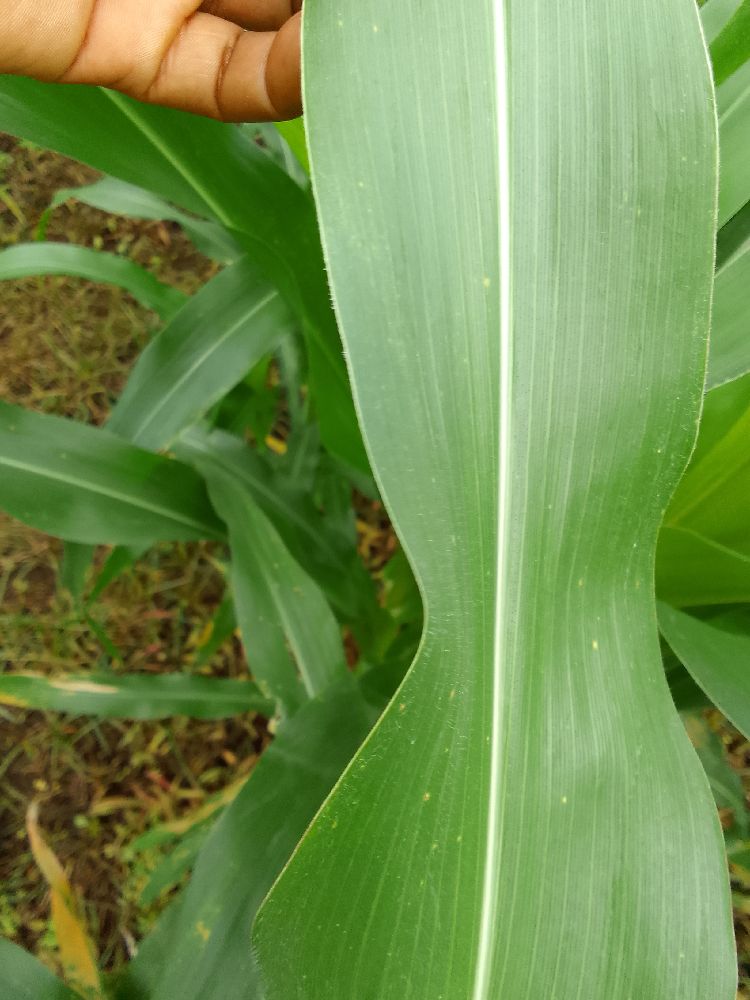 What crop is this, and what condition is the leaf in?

maize, healthy
